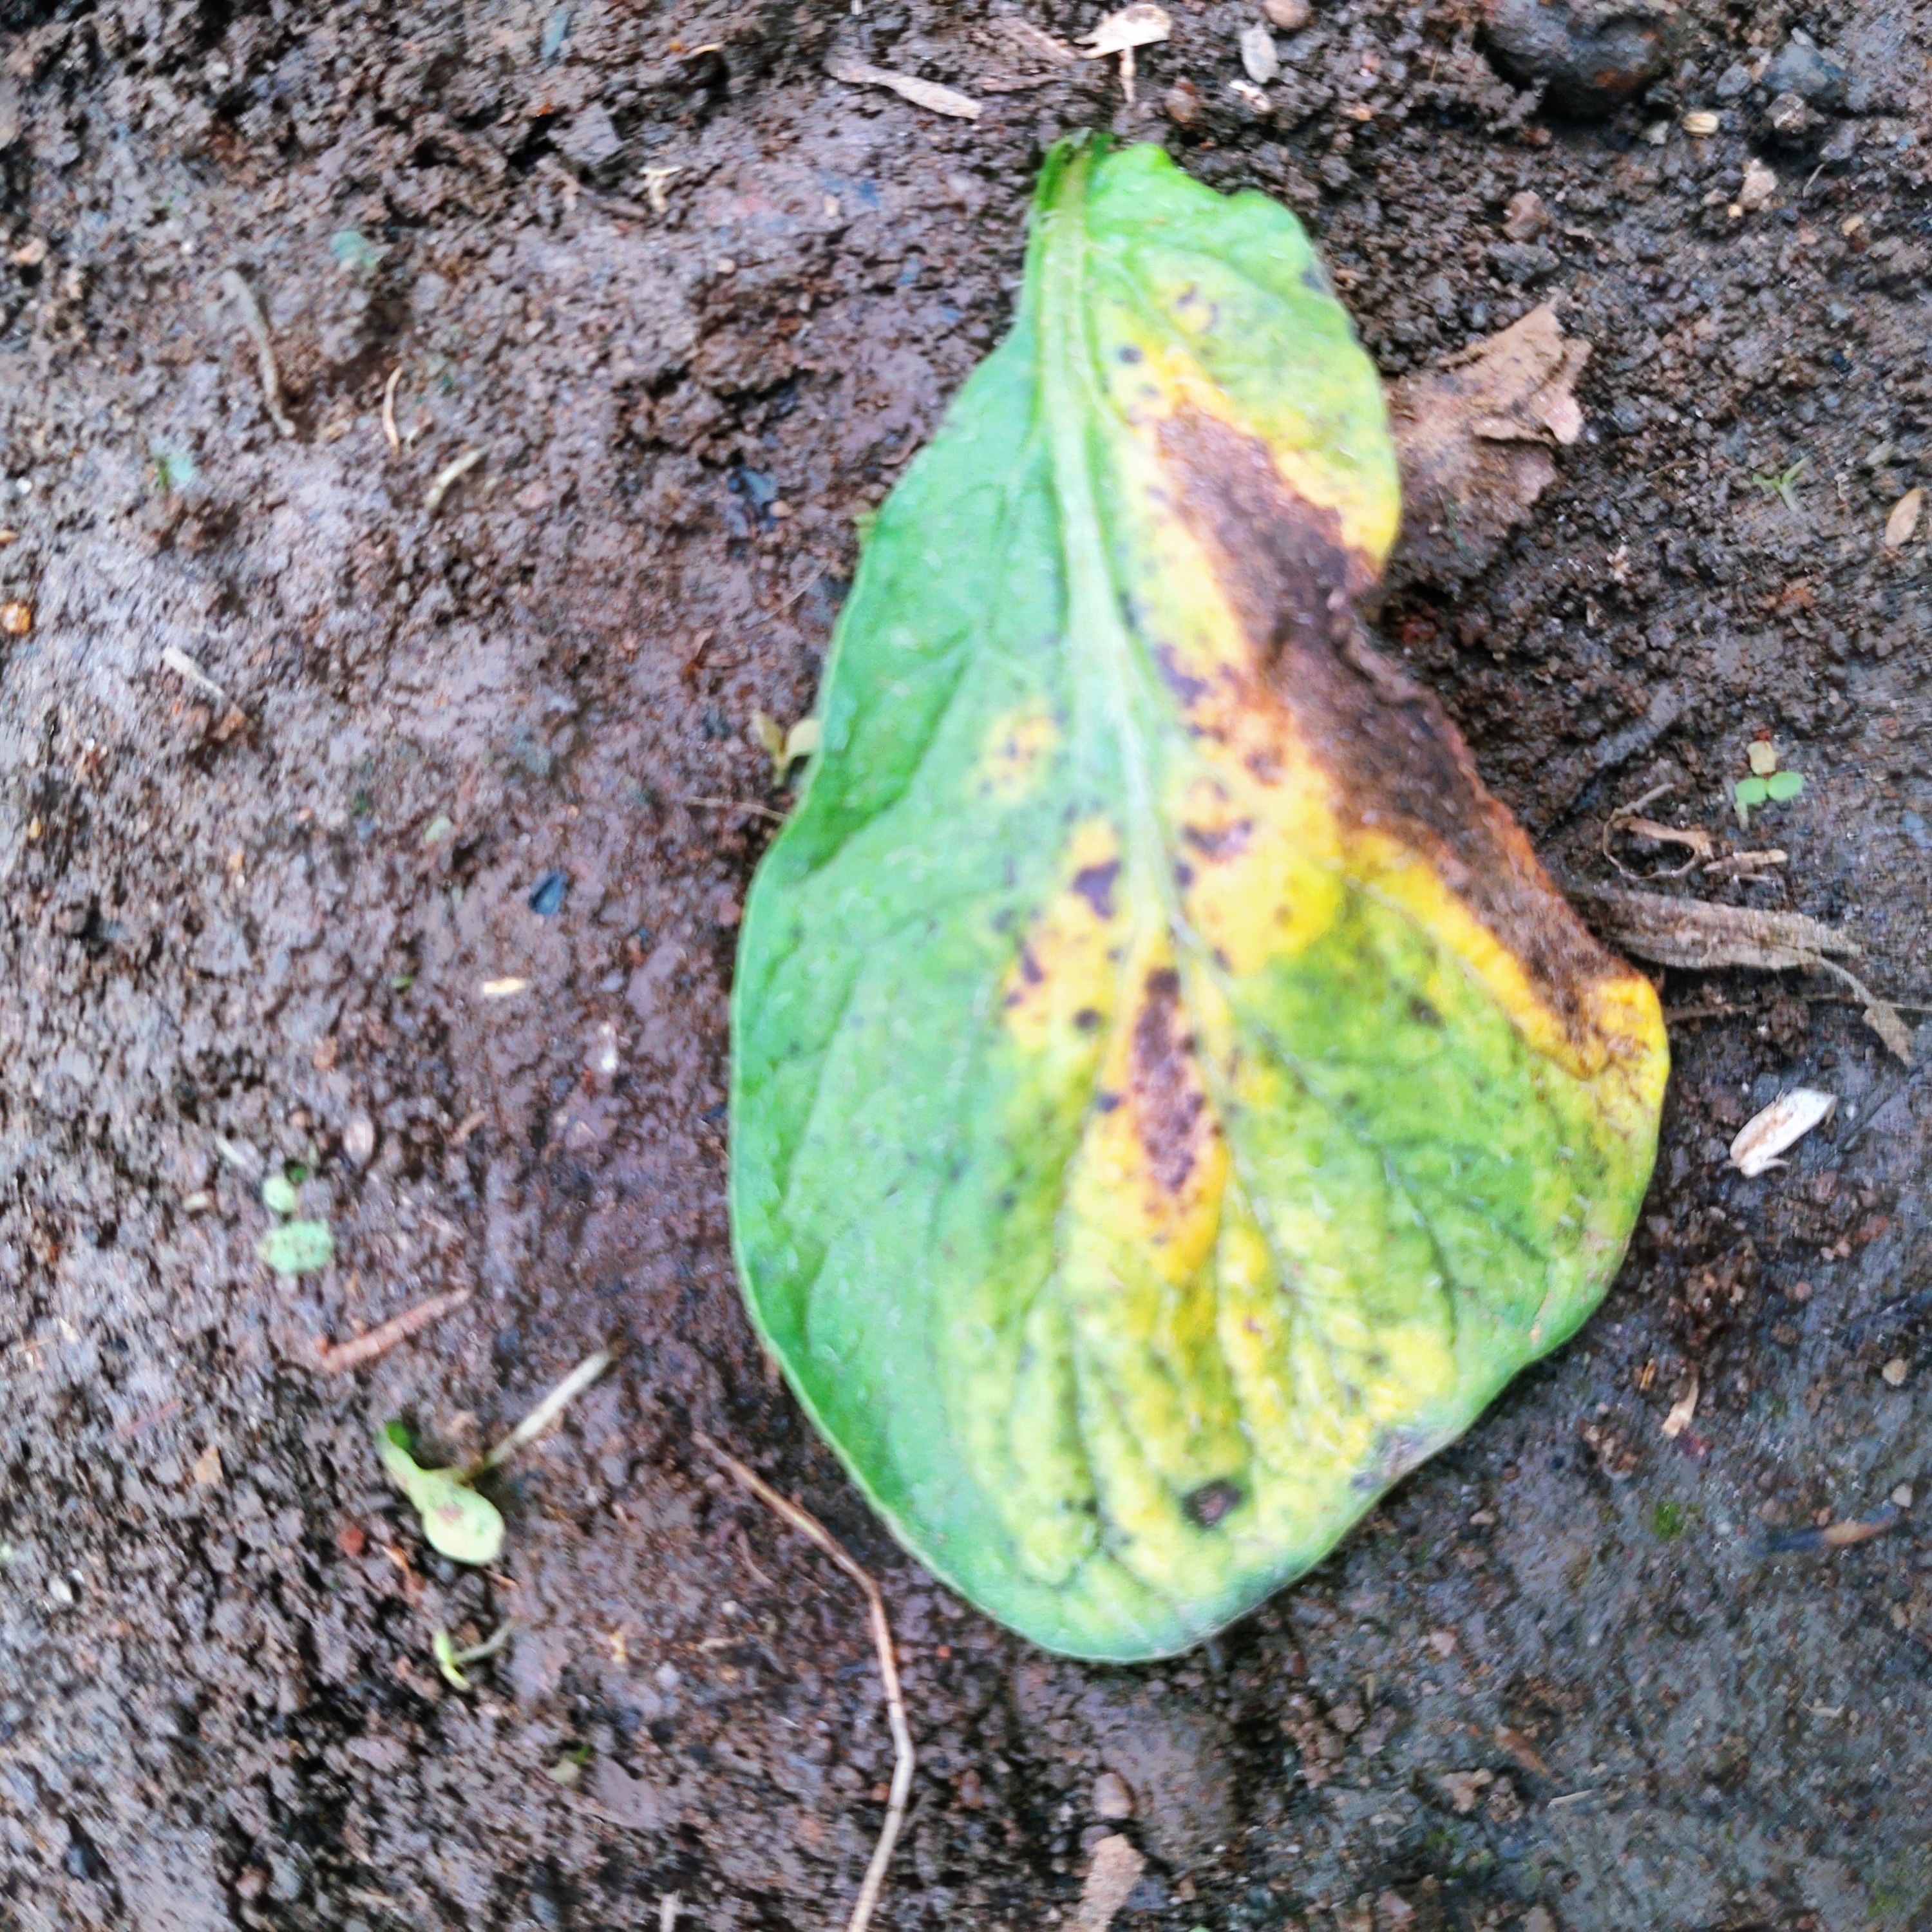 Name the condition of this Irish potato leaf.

late blight
